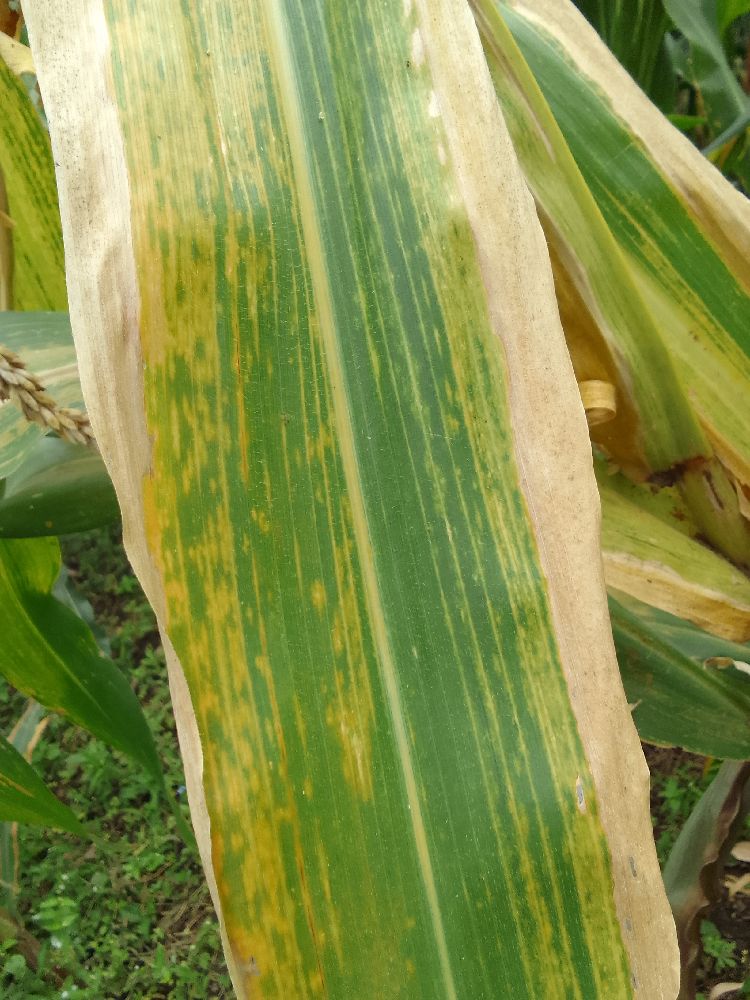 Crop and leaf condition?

maize, maize lethal necrosis
